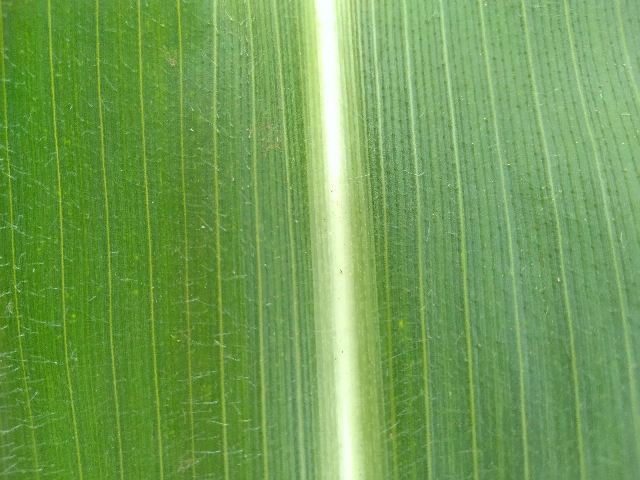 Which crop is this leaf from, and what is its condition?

maize, healthy
